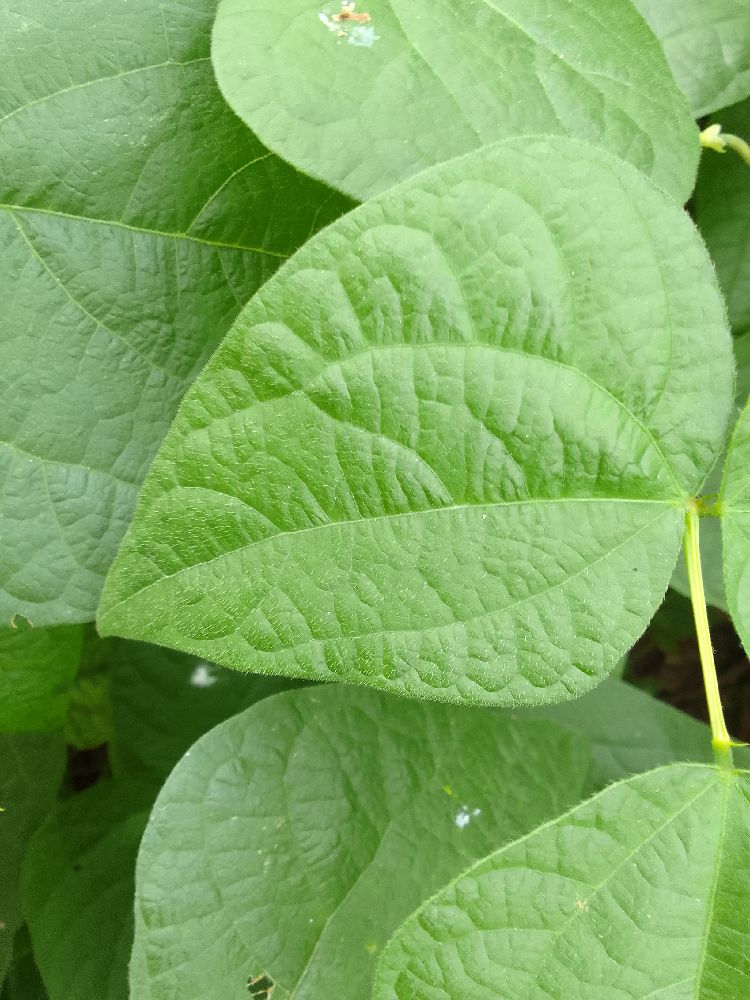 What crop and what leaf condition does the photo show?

common bean, healthy
